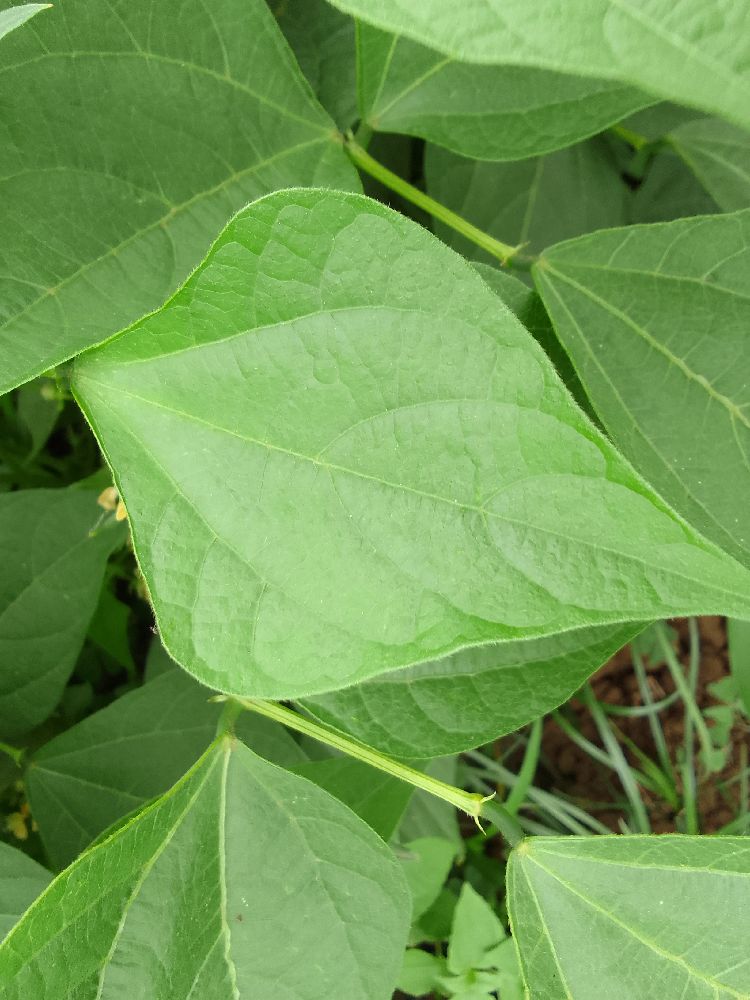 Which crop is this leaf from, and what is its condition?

common bean, healthy
